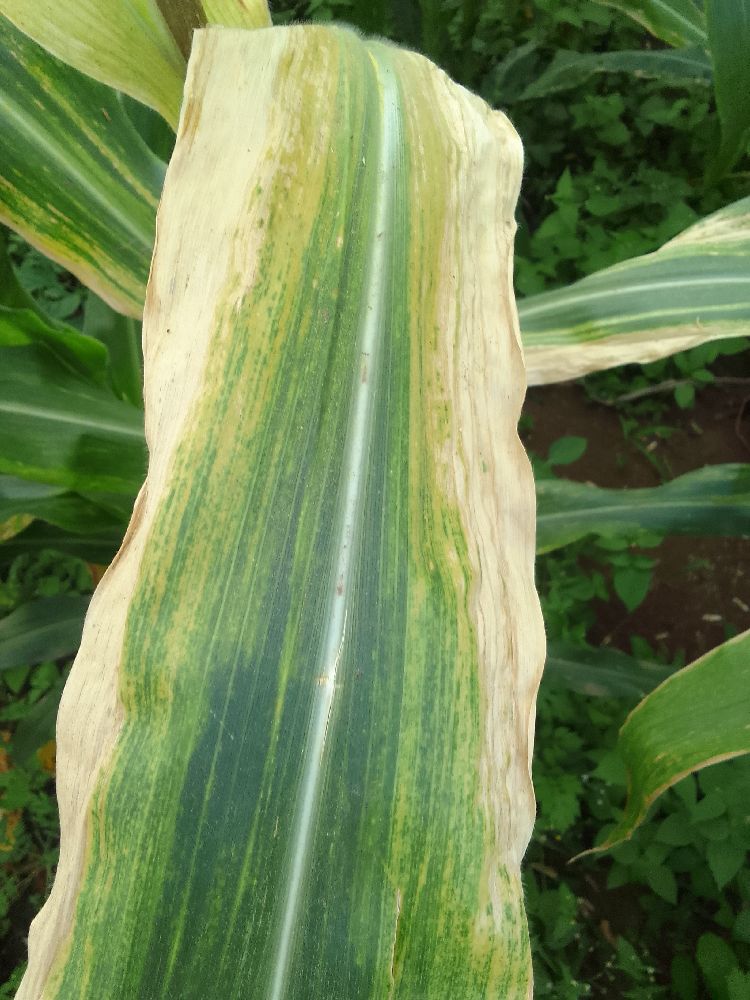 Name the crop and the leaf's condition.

maize, maize lethal necrosis
